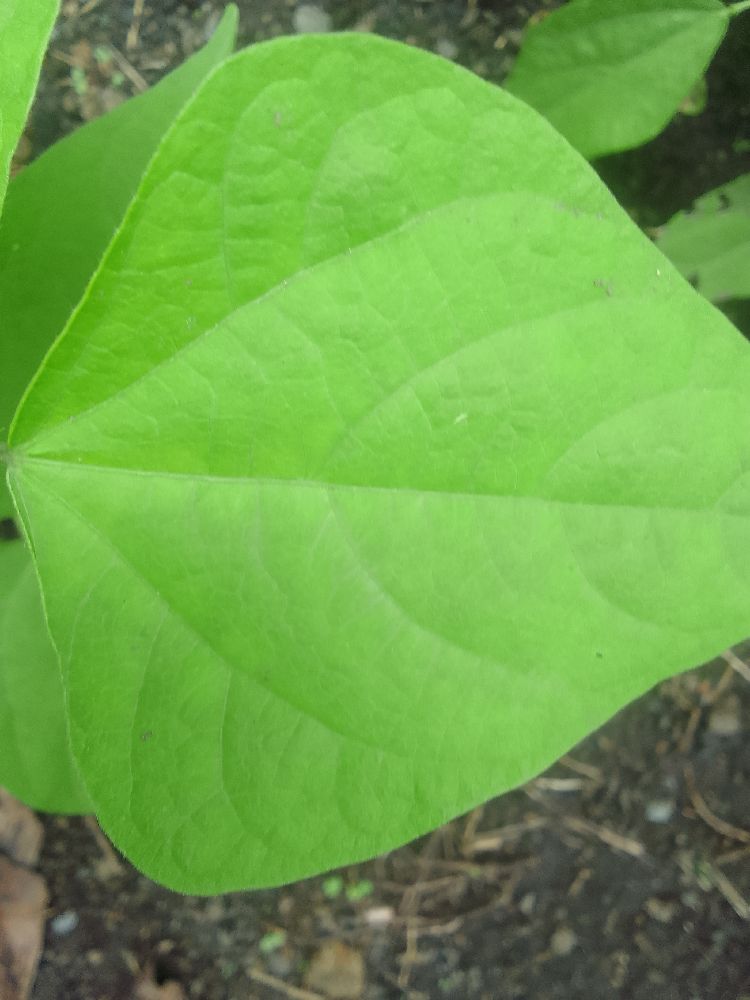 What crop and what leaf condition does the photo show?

common bean, healthy
